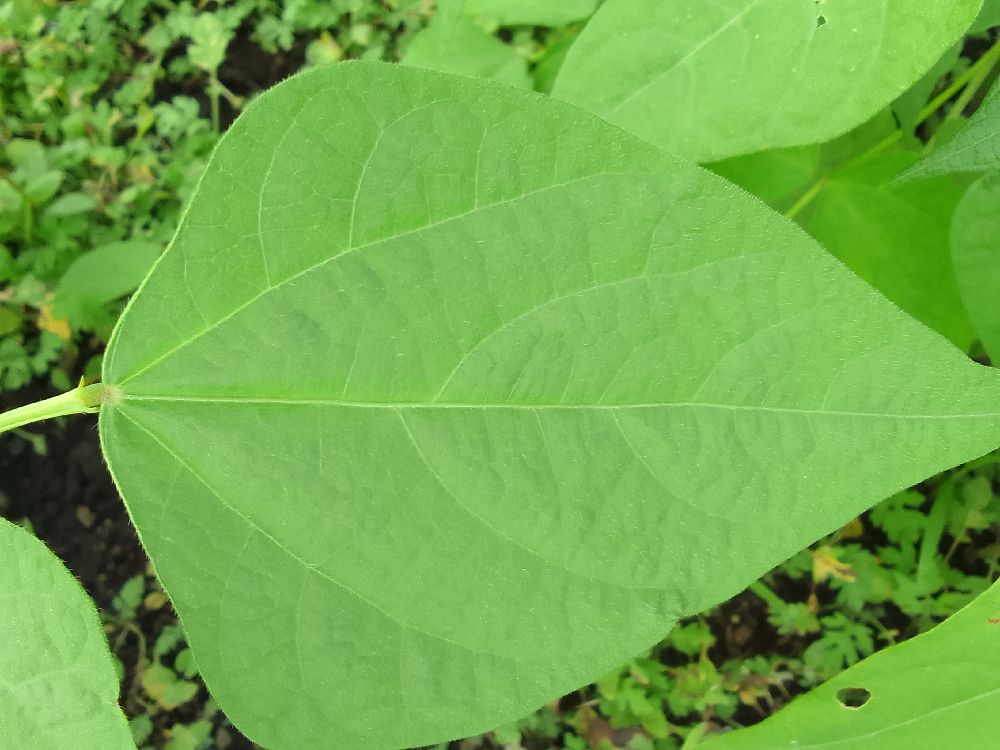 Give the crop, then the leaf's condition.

common bean, healthy
